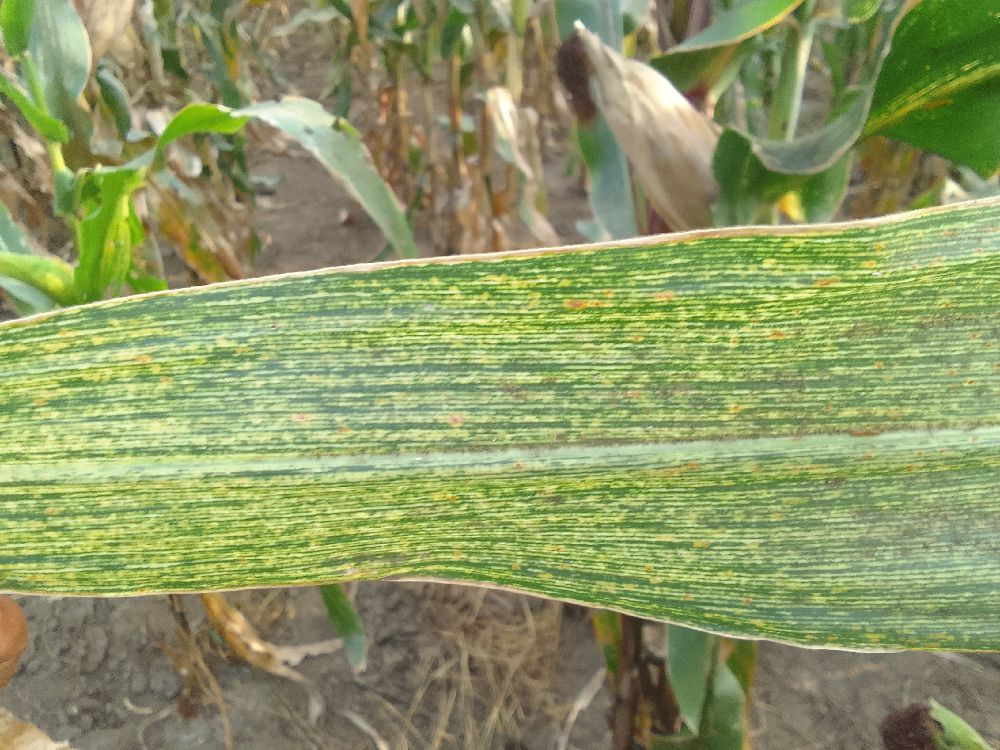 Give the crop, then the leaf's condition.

maize, maize streak virus
